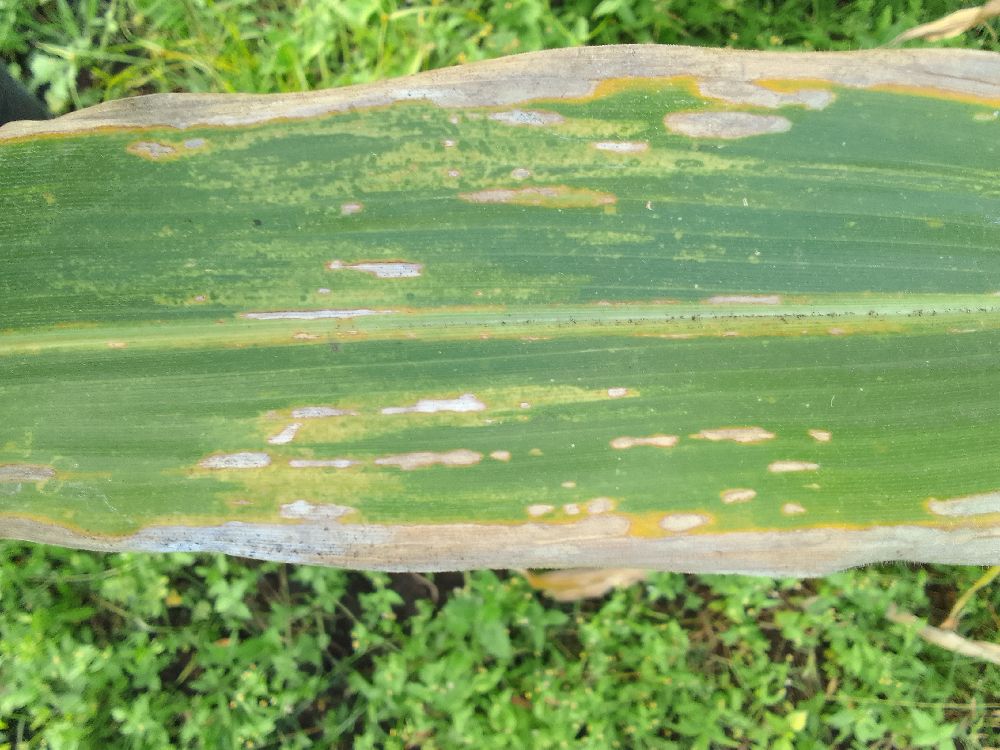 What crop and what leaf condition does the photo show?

maize, maize lethal necrosis
